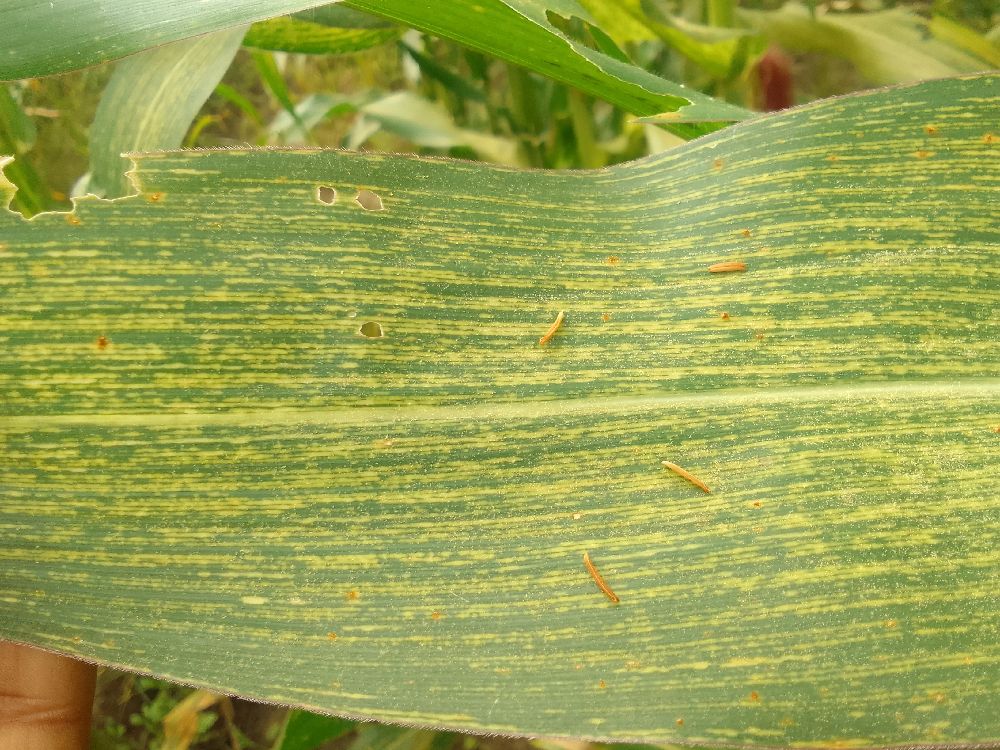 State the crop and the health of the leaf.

maize, maize streak virus
